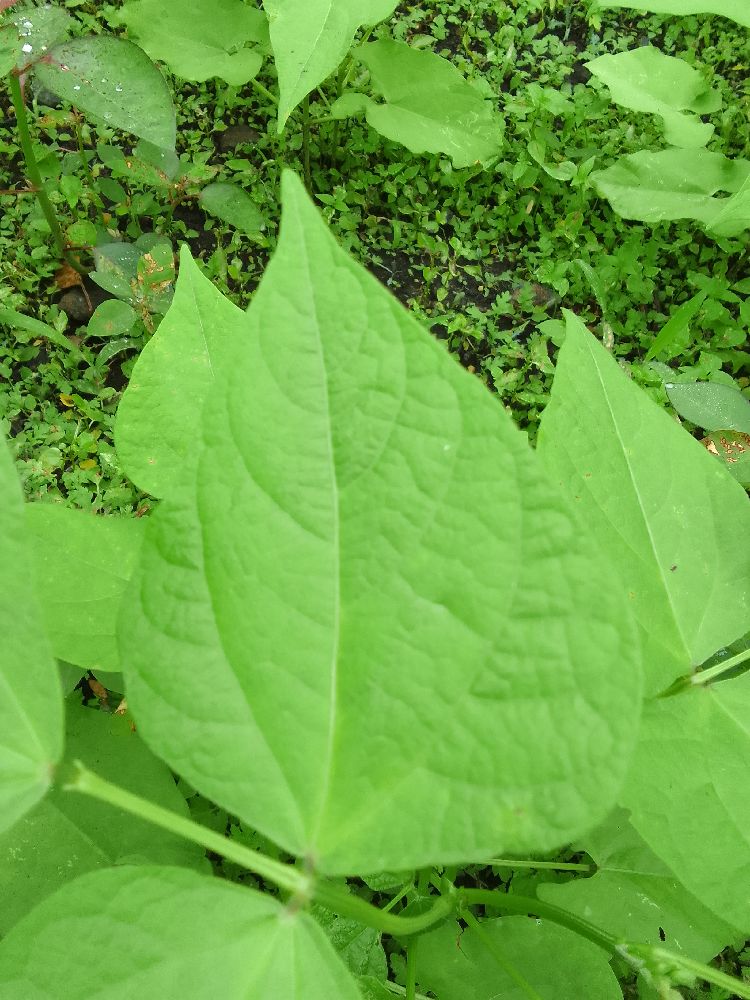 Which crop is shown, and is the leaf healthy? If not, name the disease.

common bean, healthy
